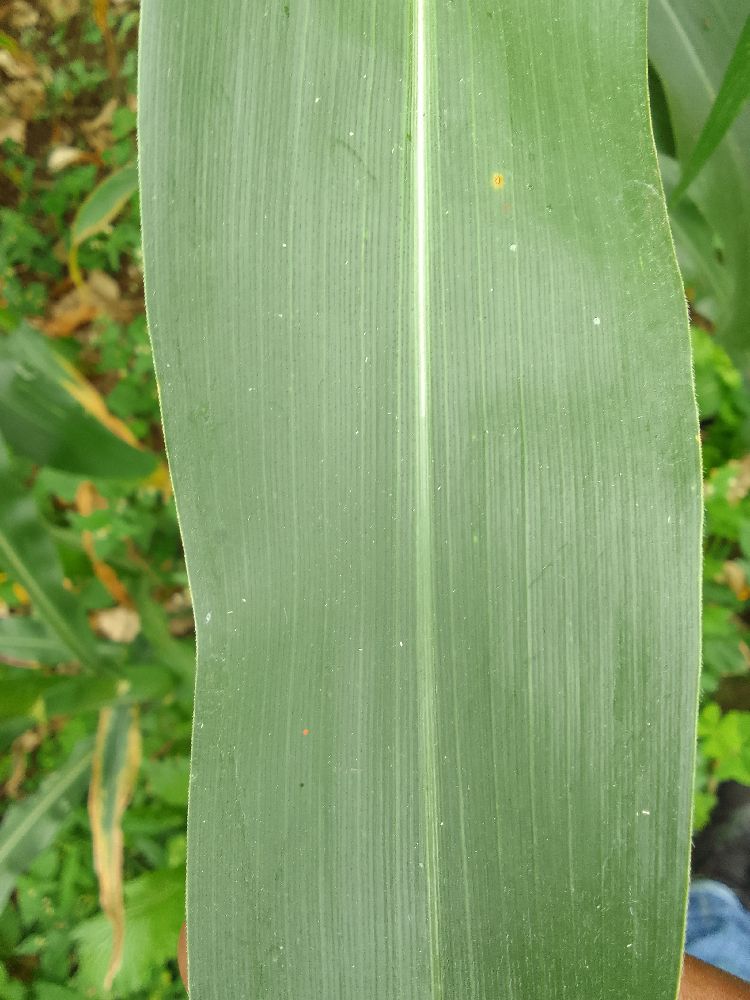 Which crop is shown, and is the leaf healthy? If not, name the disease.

maize, healthy
